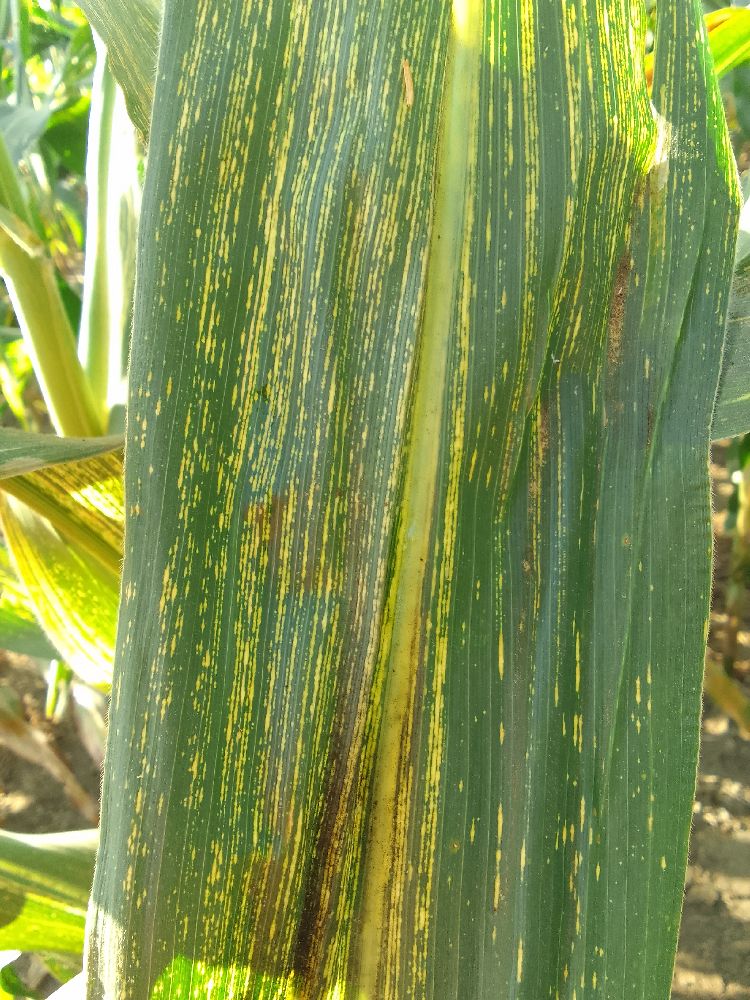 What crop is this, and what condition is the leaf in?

maize, maize streak virus
